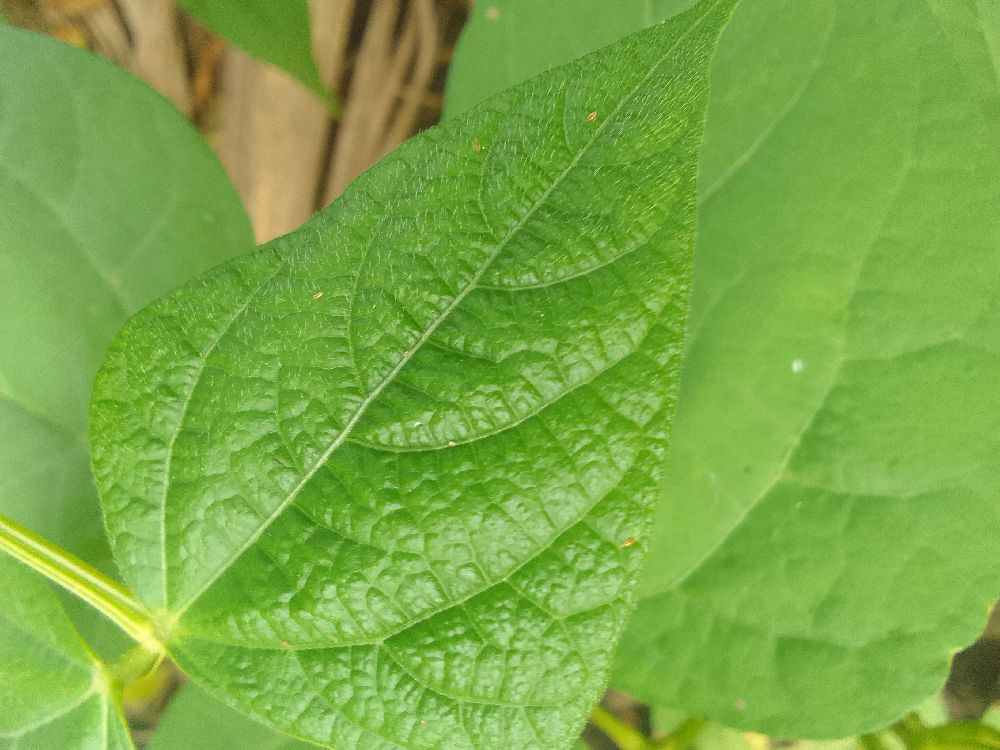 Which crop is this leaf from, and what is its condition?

common bean, healthy
